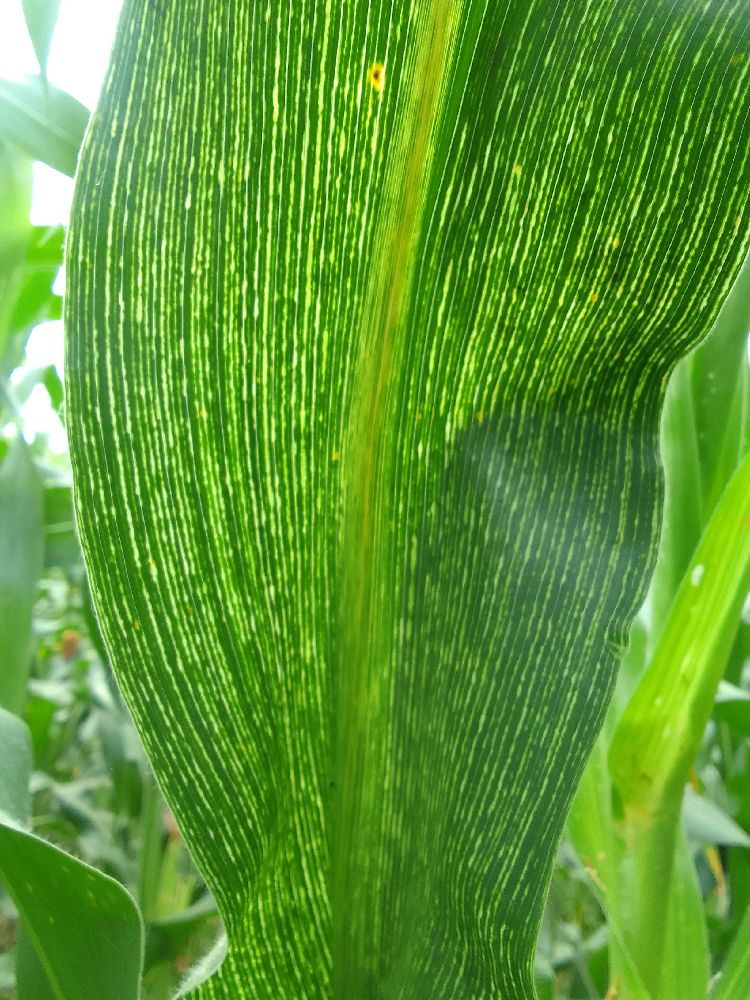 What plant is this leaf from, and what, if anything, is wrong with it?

maize, maize streak virus
